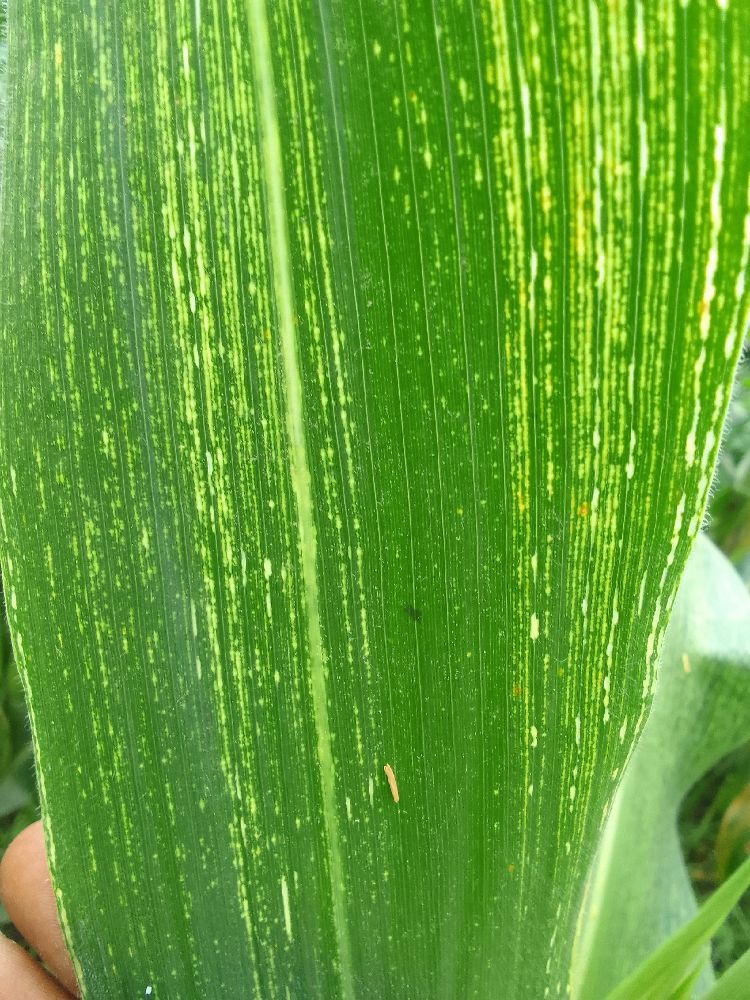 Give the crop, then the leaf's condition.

maize, maize streak virus
